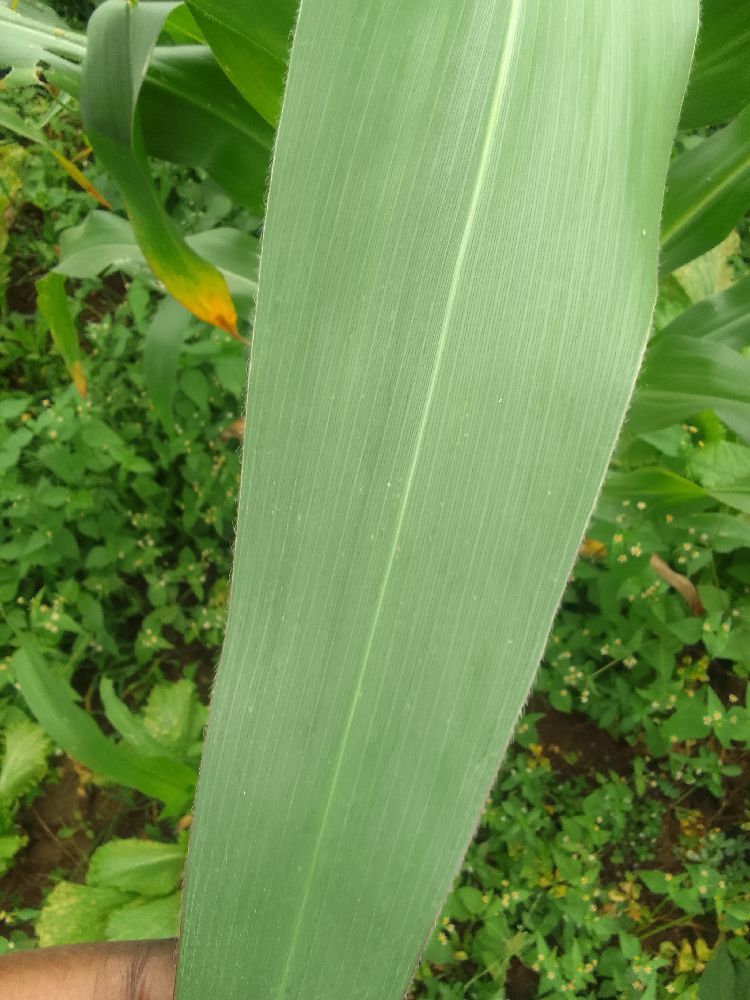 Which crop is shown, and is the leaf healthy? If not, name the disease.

maize, healthy
